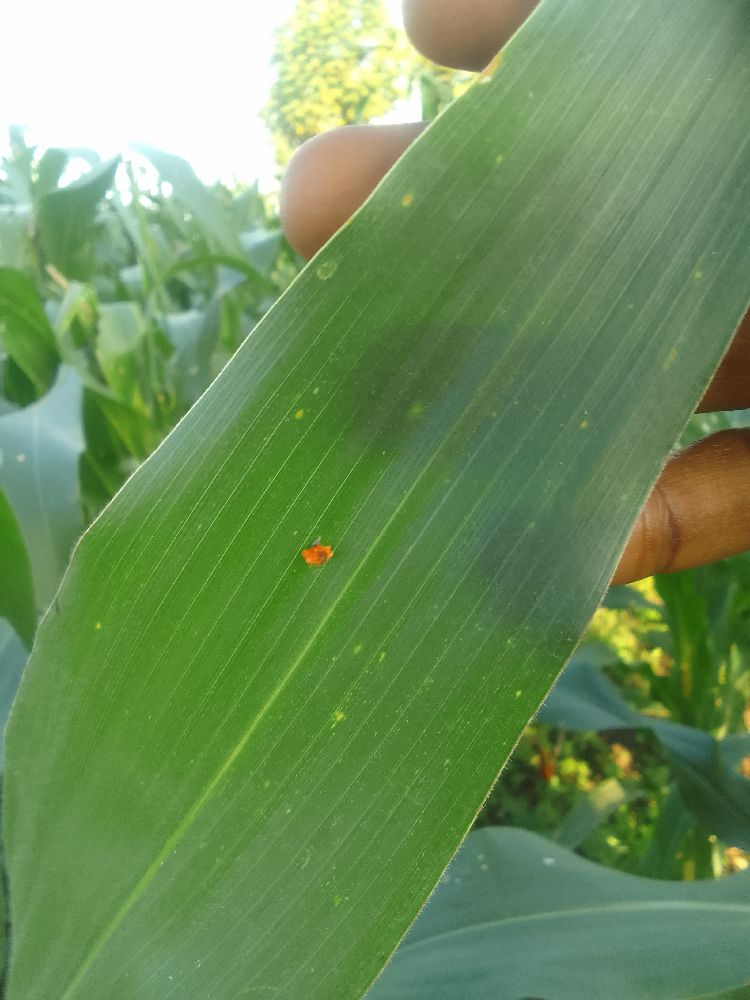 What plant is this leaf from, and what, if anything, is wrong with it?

maize, healthy
